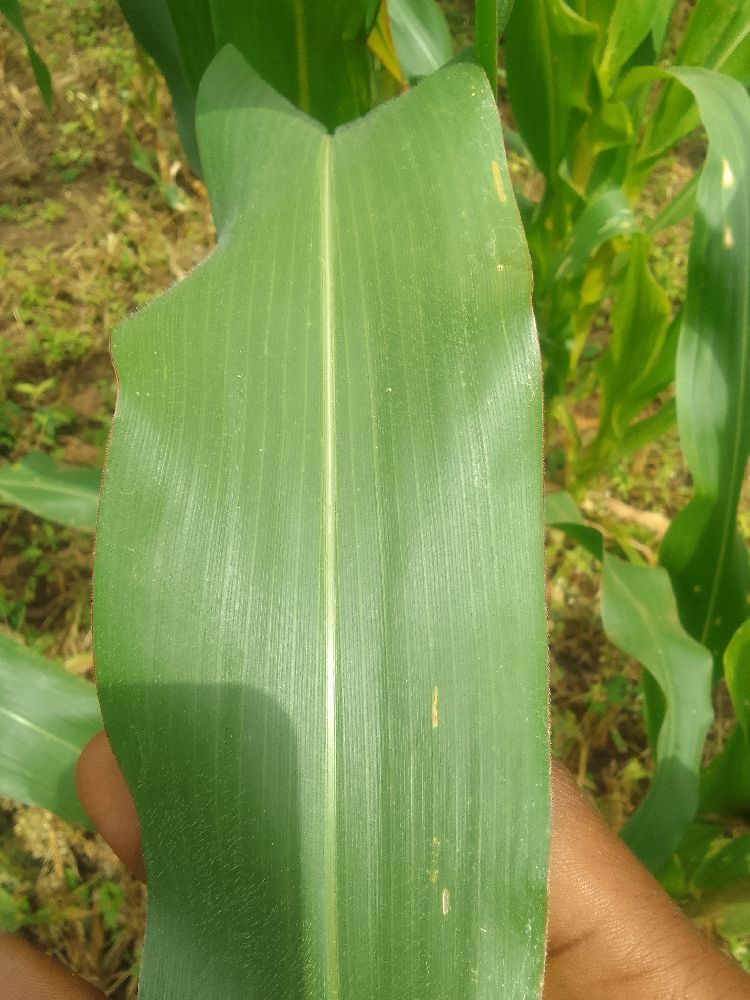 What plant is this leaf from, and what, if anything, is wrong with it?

maize, healthy
